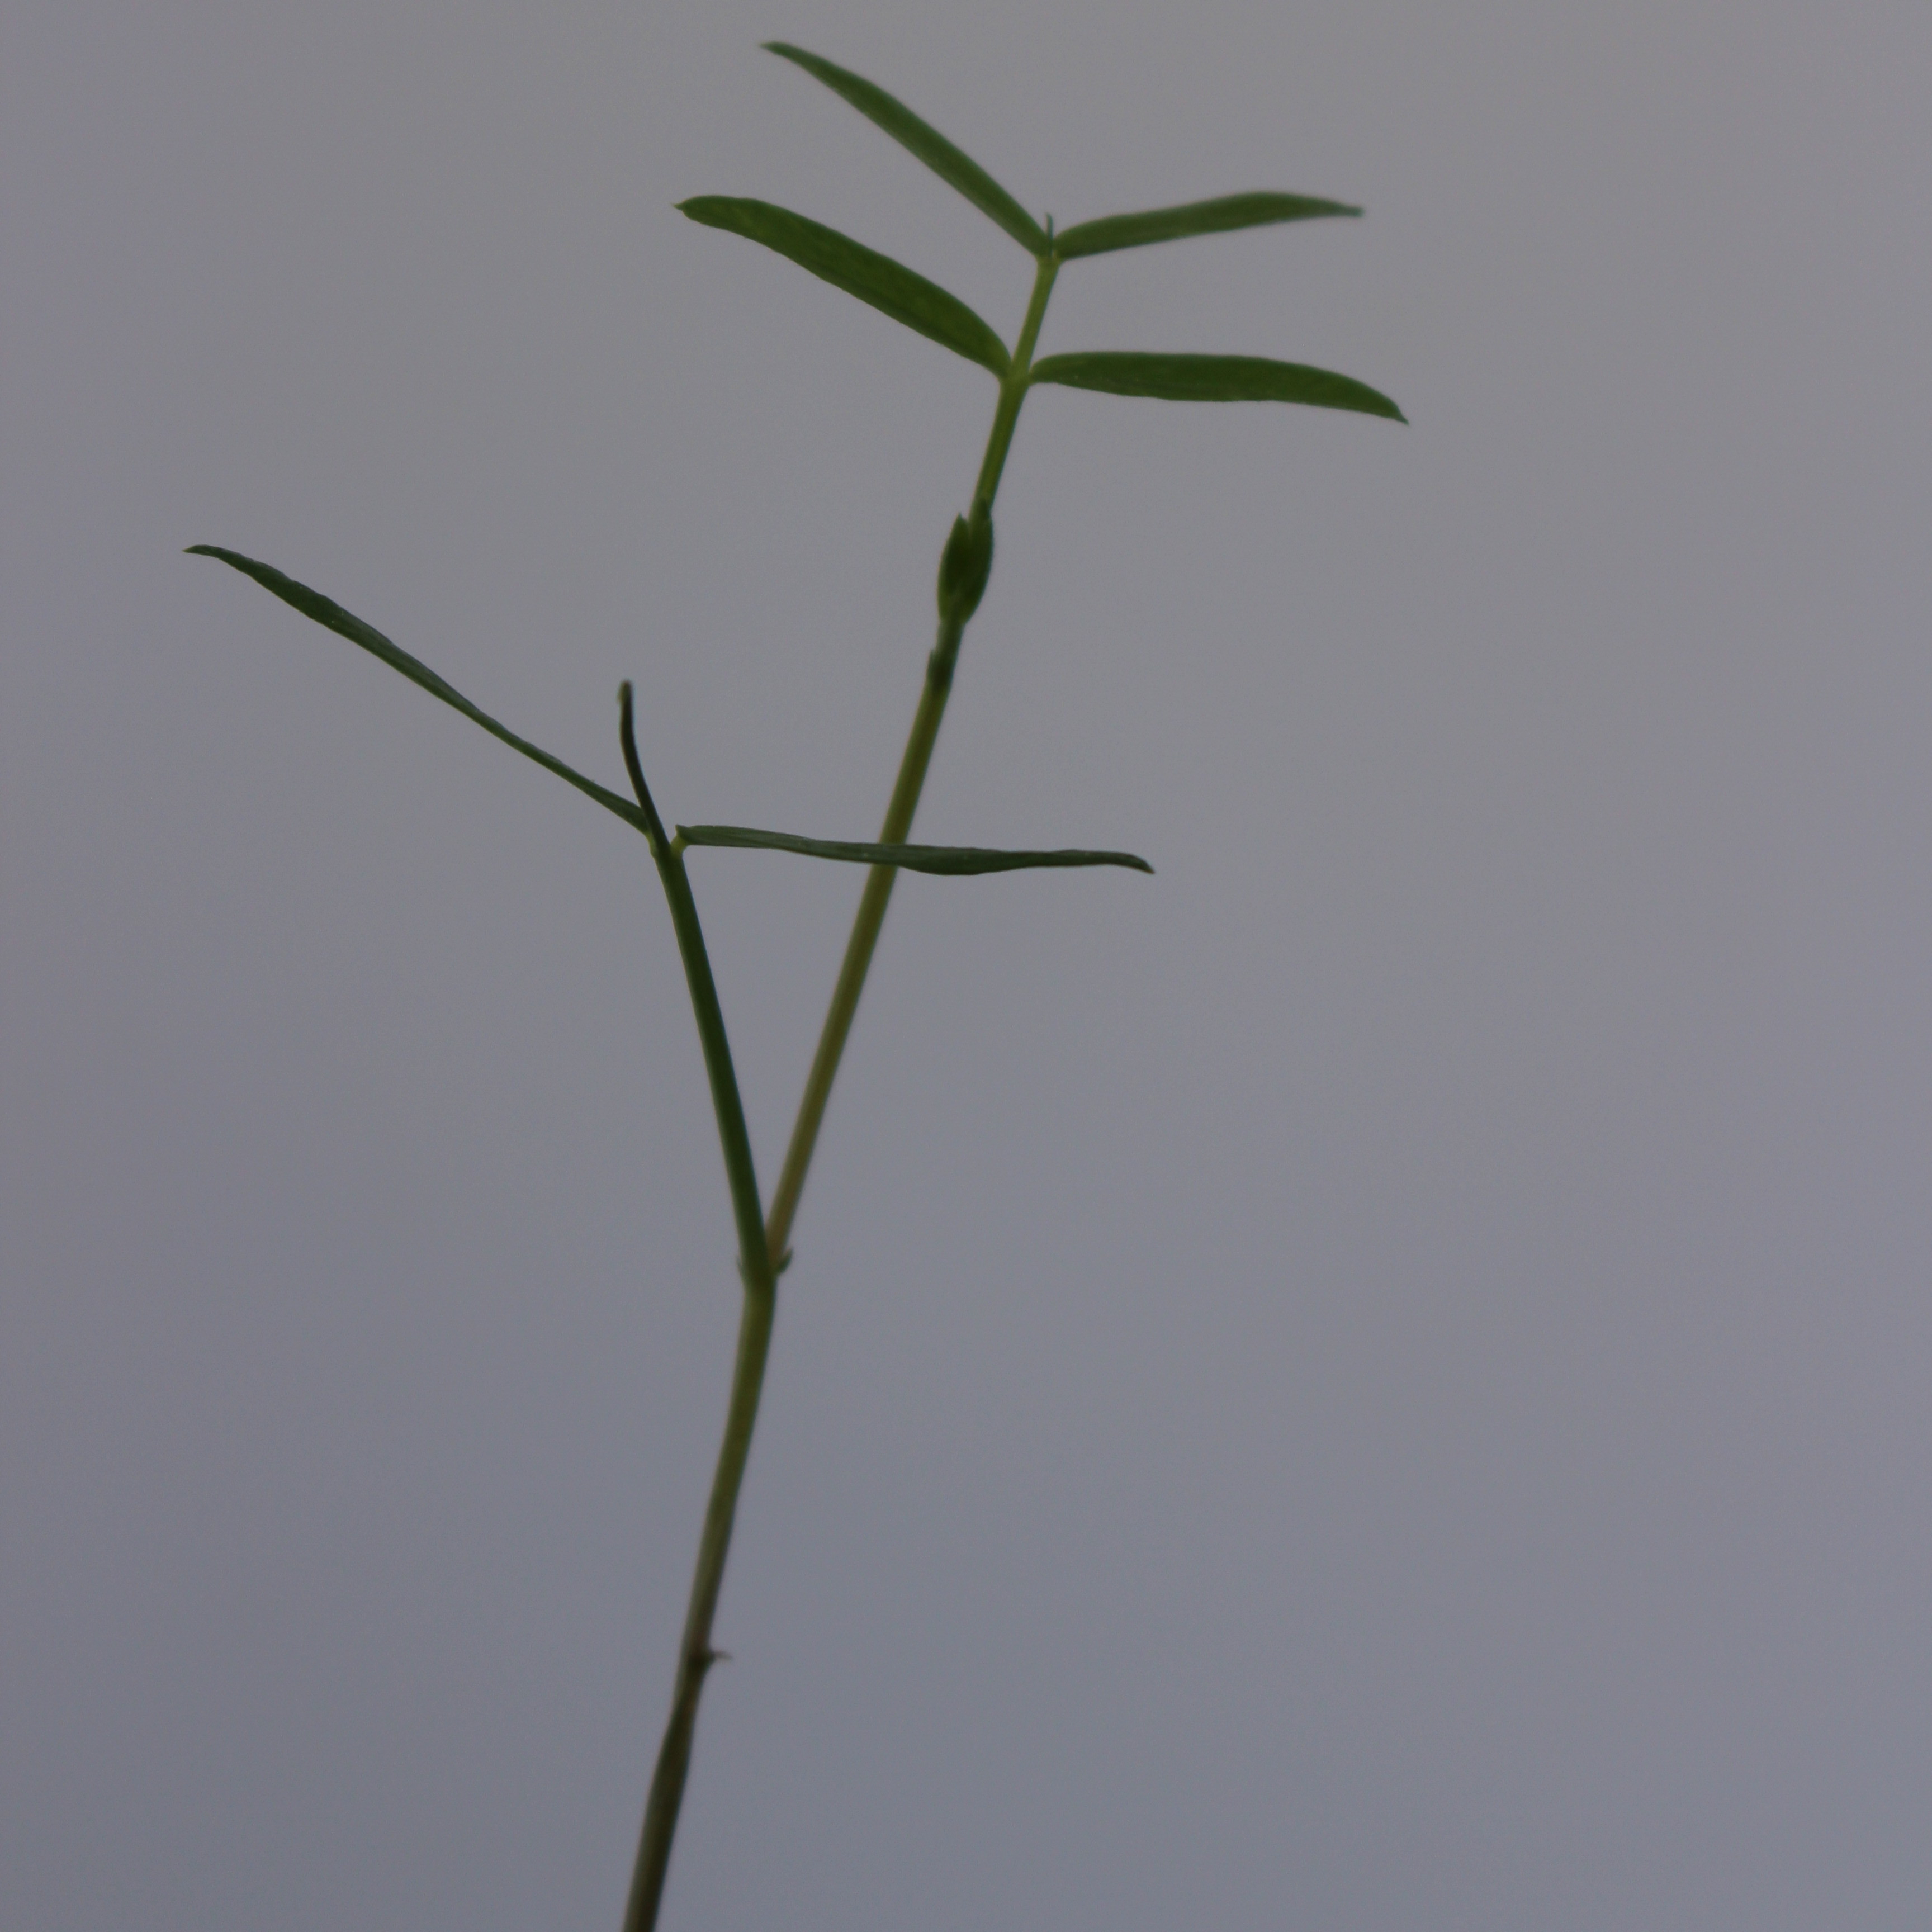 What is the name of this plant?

Vicia sativa
